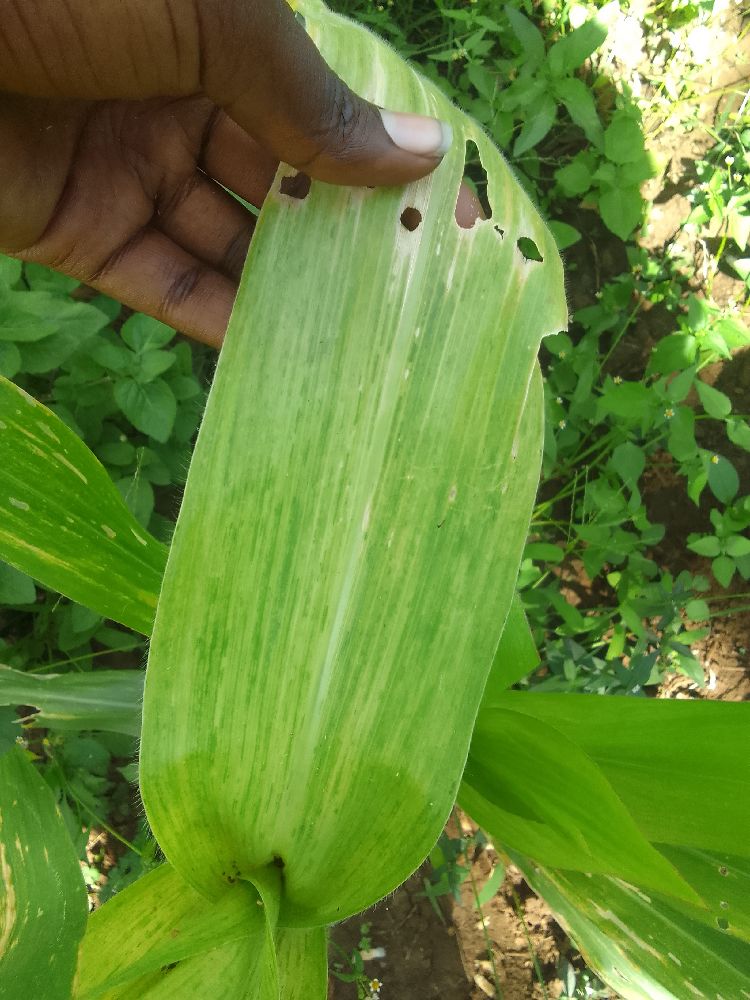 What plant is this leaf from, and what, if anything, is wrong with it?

maize, maize lethal necrosis
